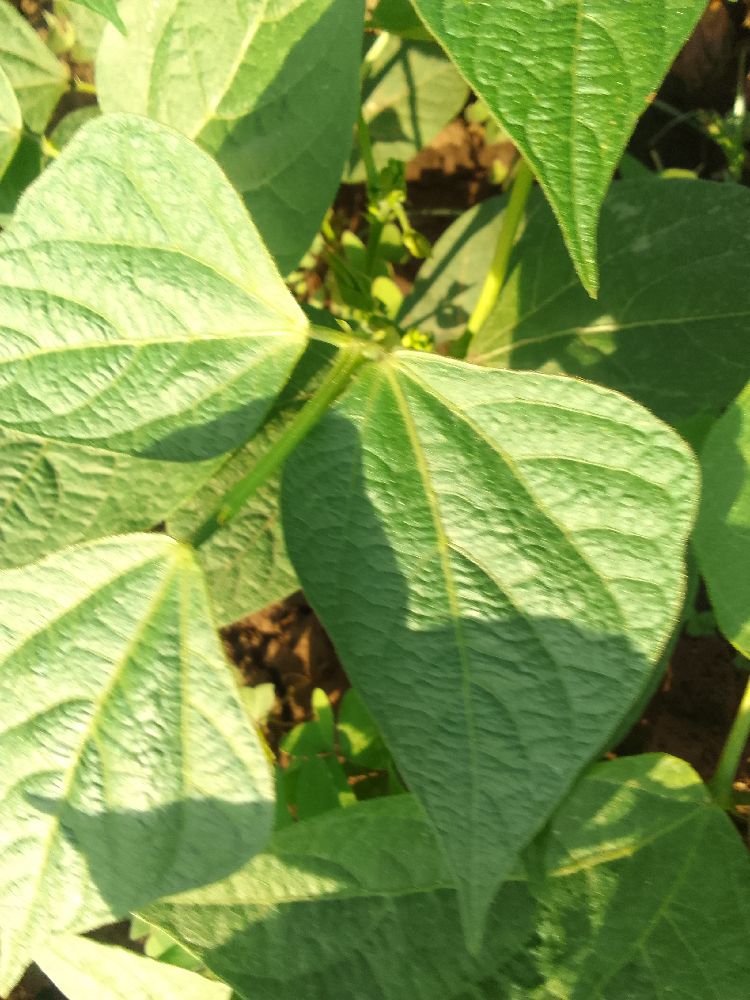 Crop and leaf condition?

common bean, healthy
